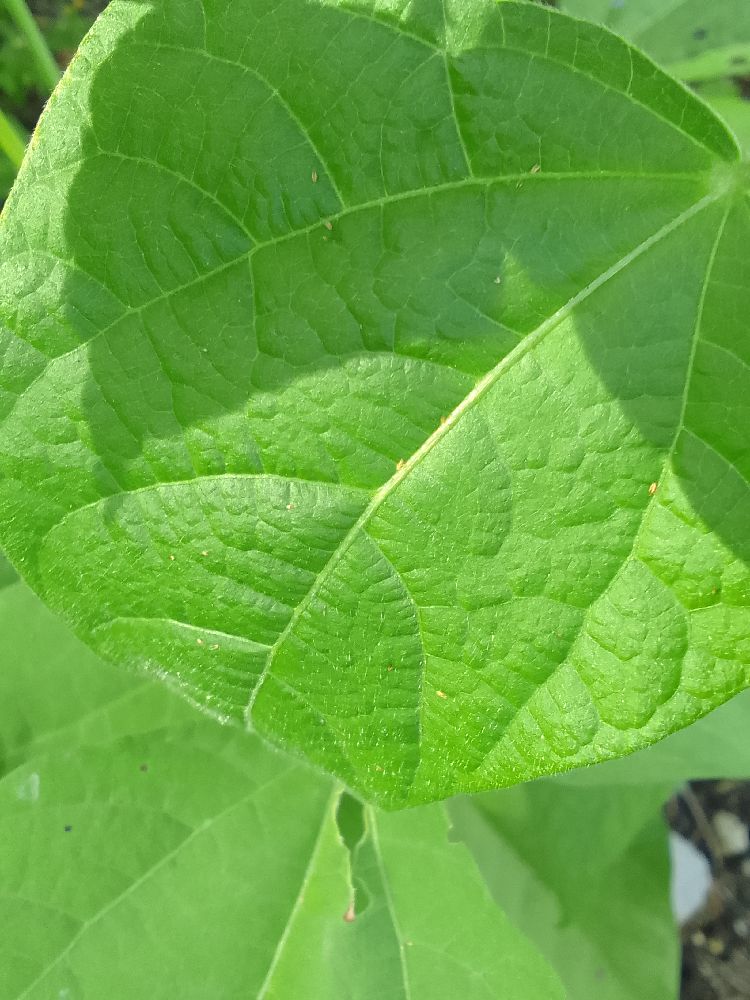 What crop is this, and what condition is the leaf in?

common bean, healthy
